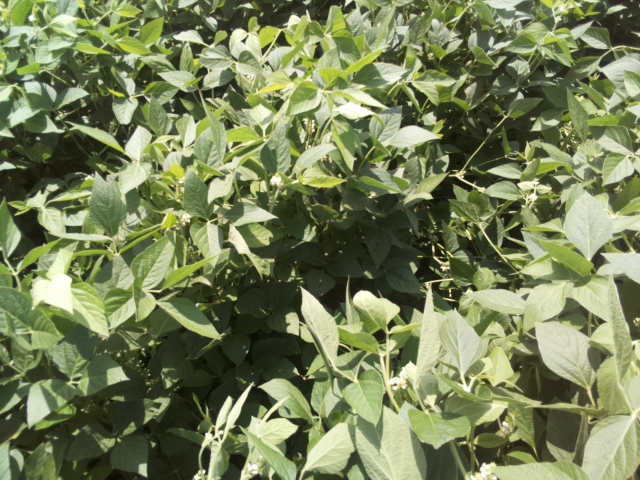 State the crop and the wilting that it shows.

soybean, leaflets folding inward at secondary pulvinus with no turgor loss in leaflets or petioles
